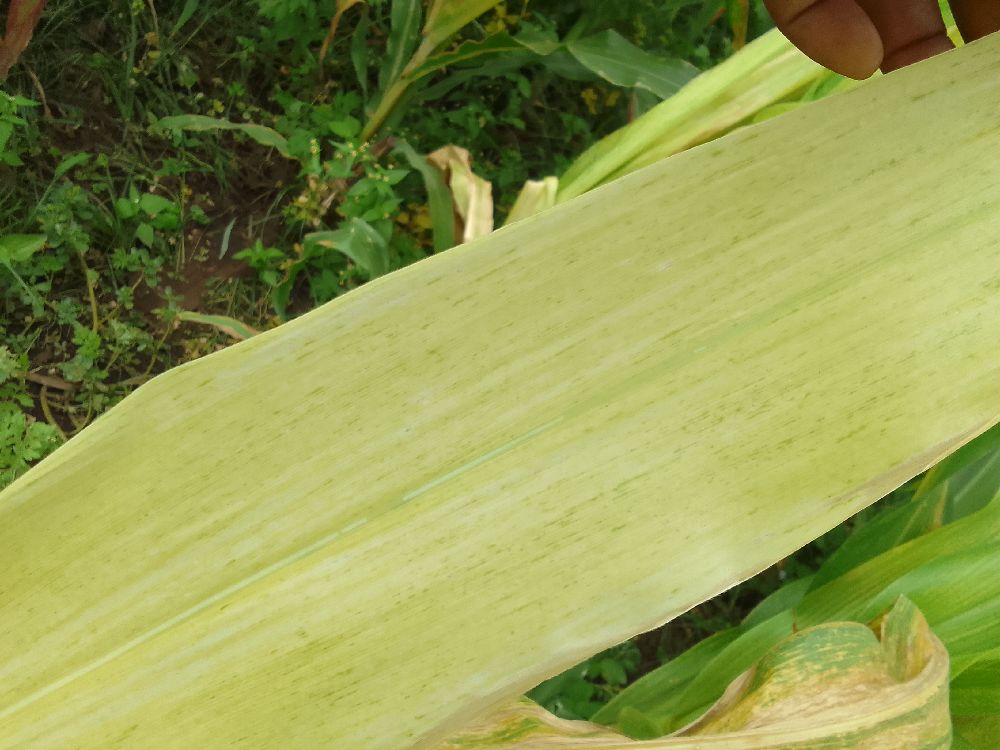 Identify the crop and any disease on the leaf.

maize, maize lethal necrosis
